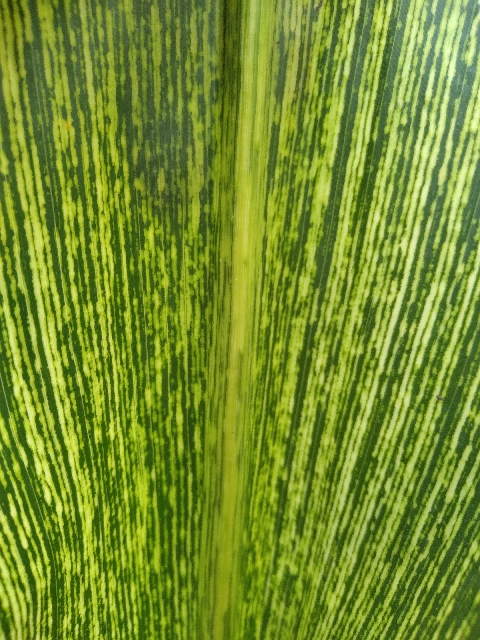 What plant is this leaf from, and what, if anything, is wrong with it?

maize, maize streak virus
